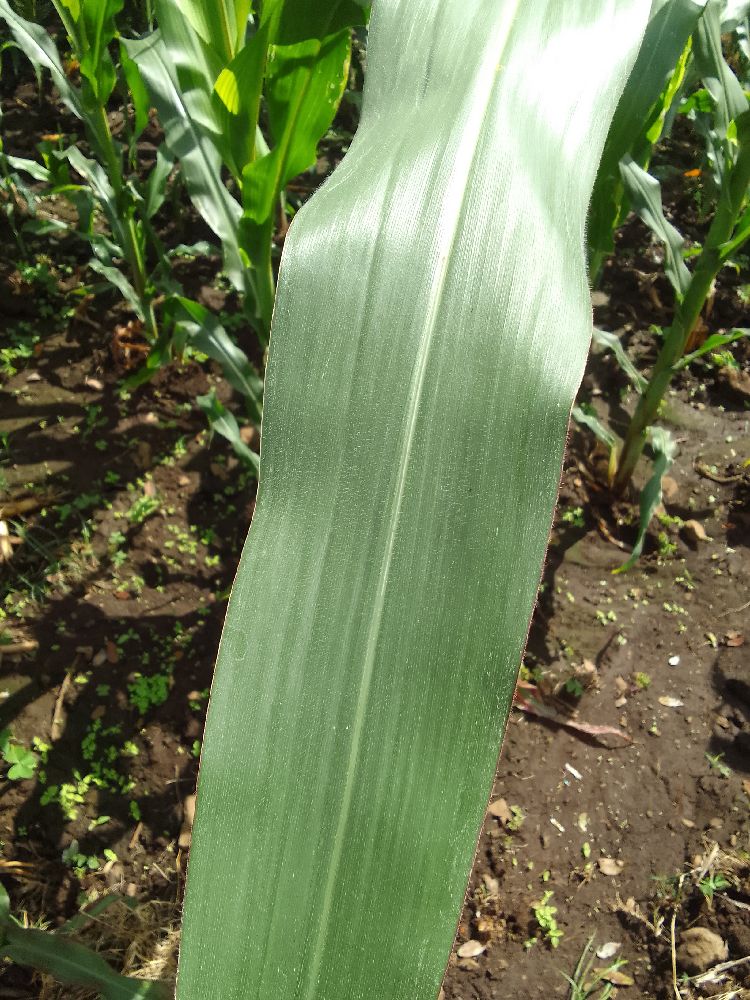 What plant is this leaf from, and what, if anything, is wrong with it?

maize, healthy
